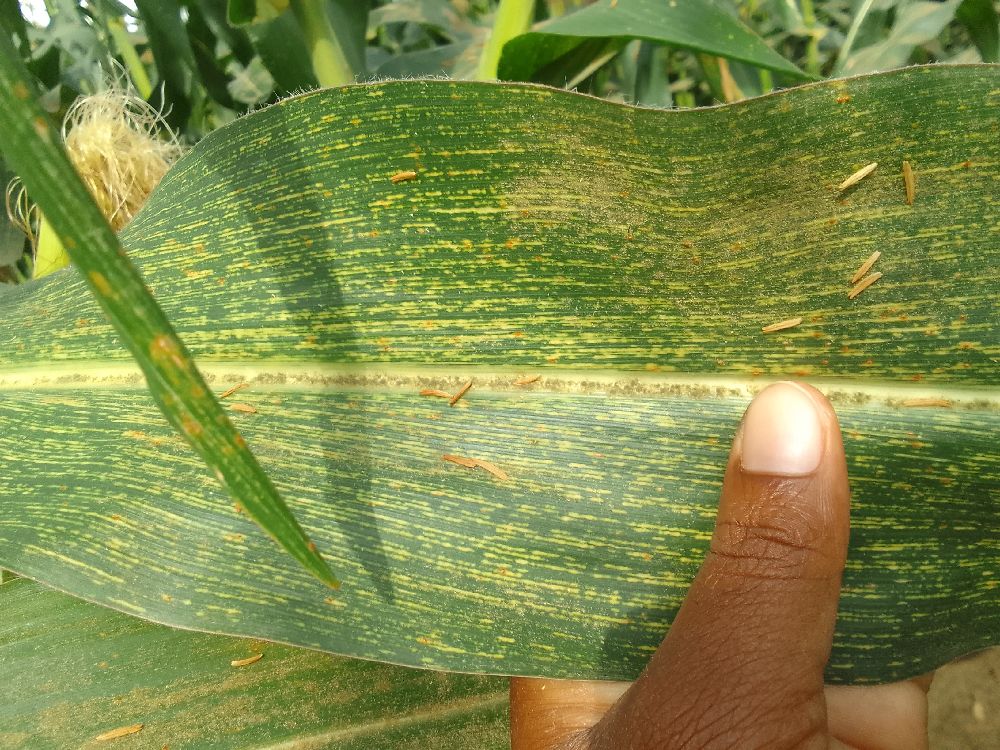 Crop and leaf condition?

maize, maize streak virus
